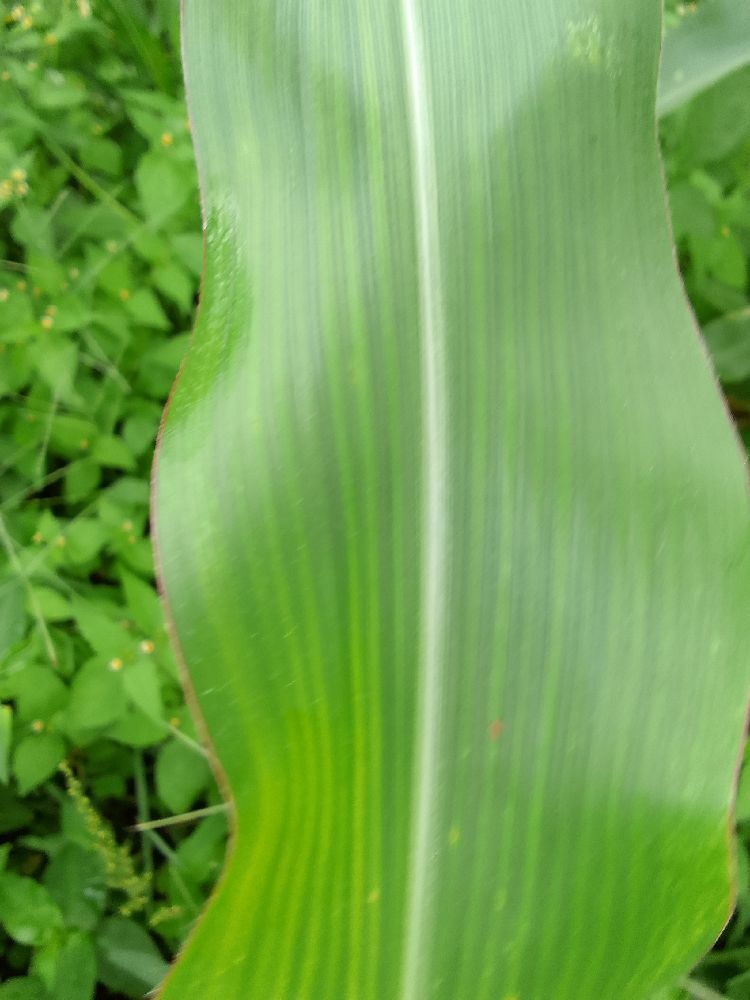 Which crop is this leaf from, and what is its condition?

maize, healthy
